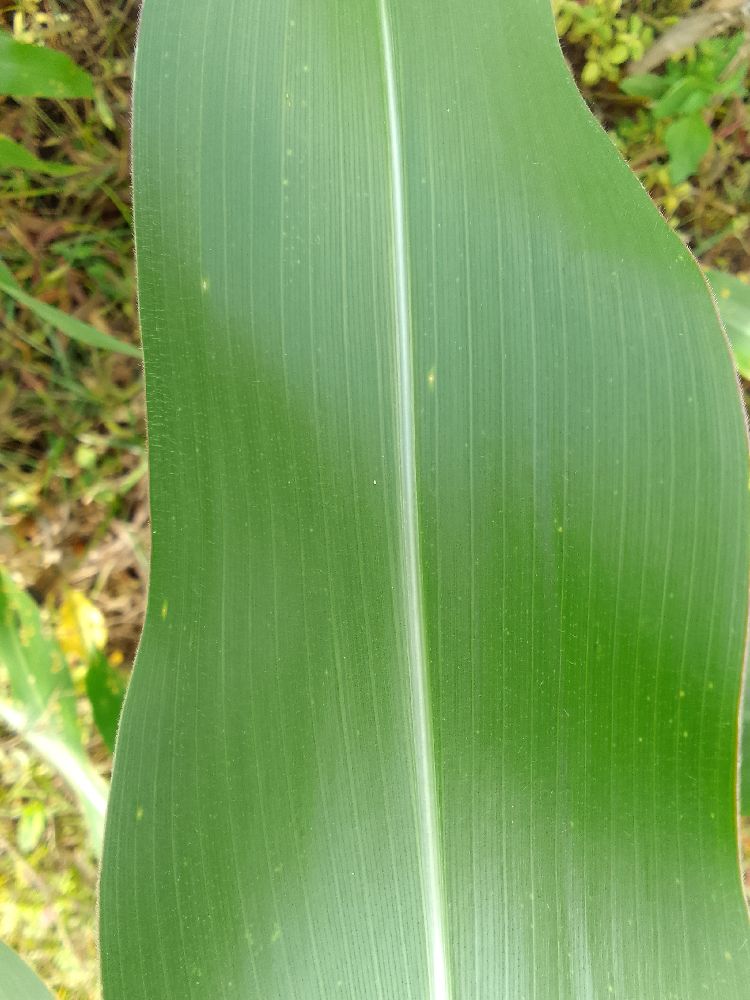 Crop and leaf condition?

maize, healthy
